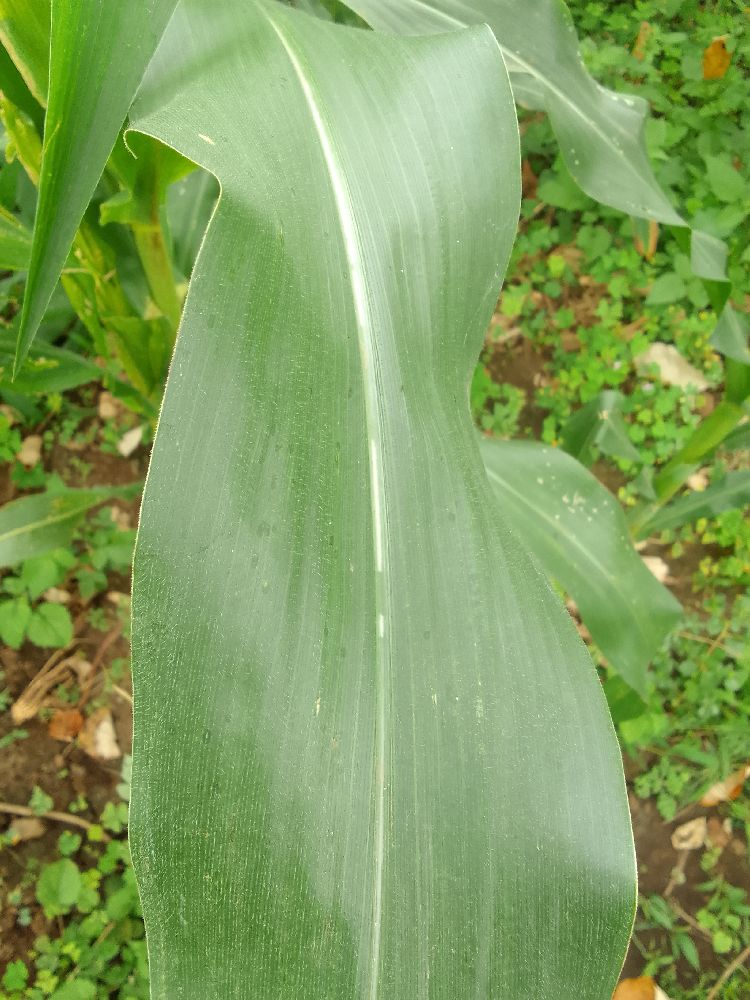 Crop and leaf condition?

maize, healthy
